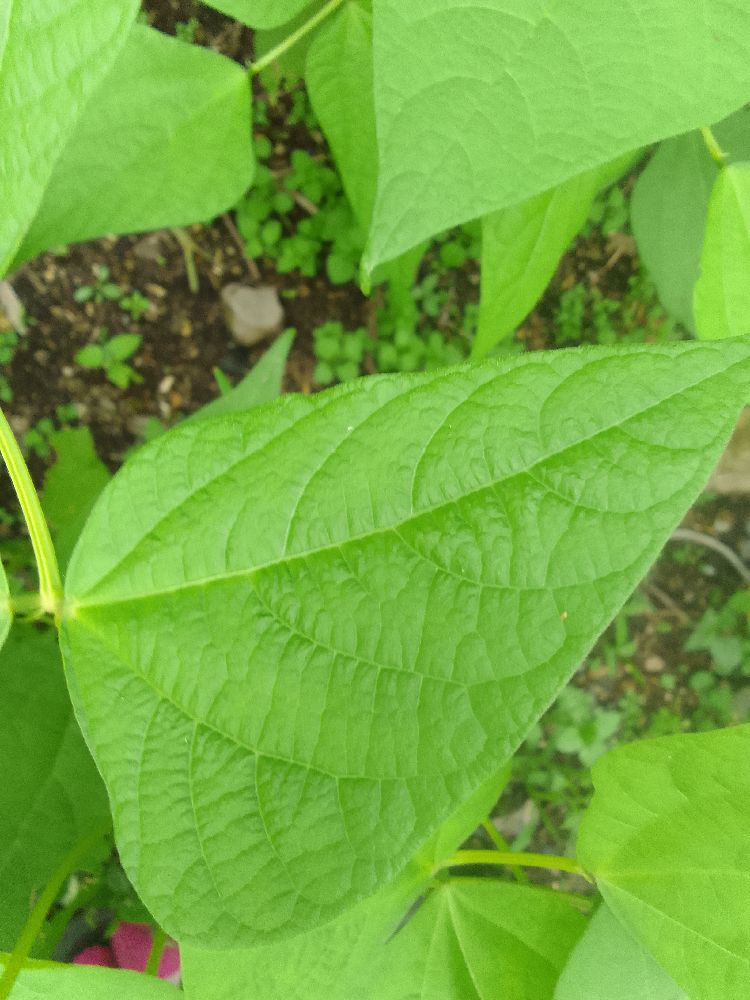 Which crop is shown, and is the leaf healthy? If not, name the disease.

common bean, healthy
